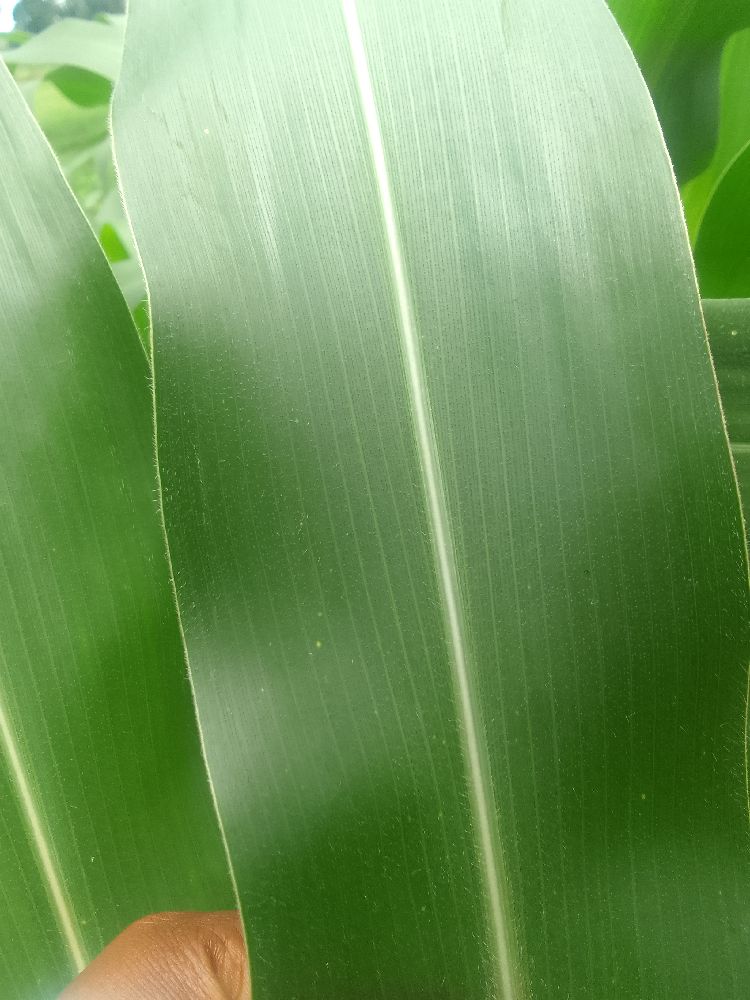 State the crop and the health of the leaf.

maize, healthy
